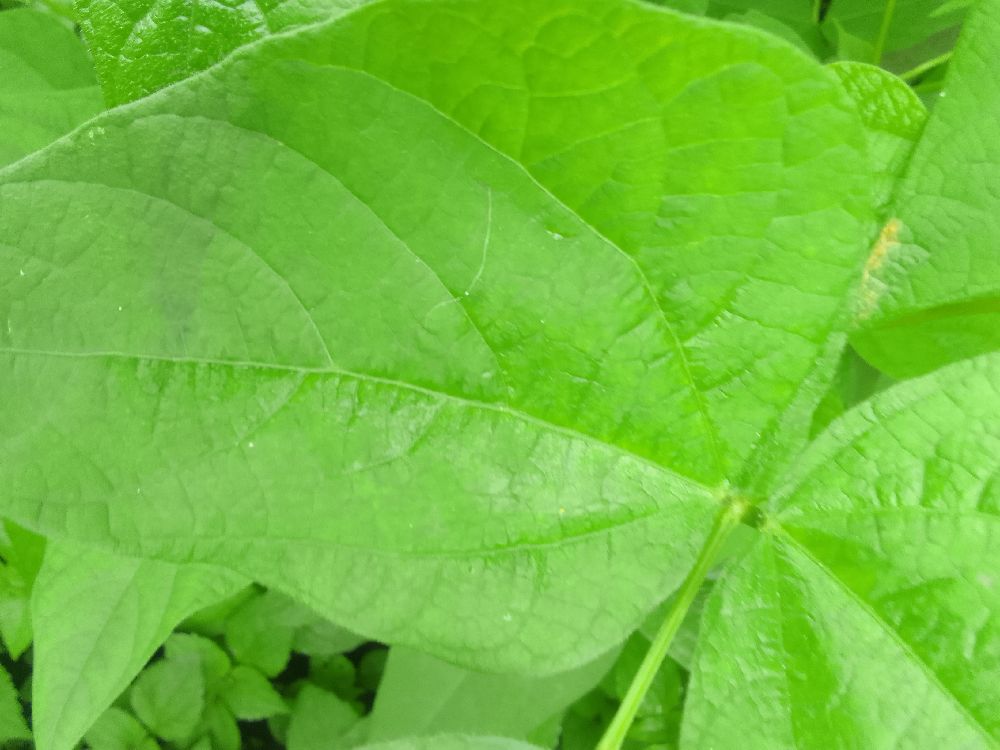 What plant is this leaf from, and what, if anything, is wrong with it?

common bean, healthy
